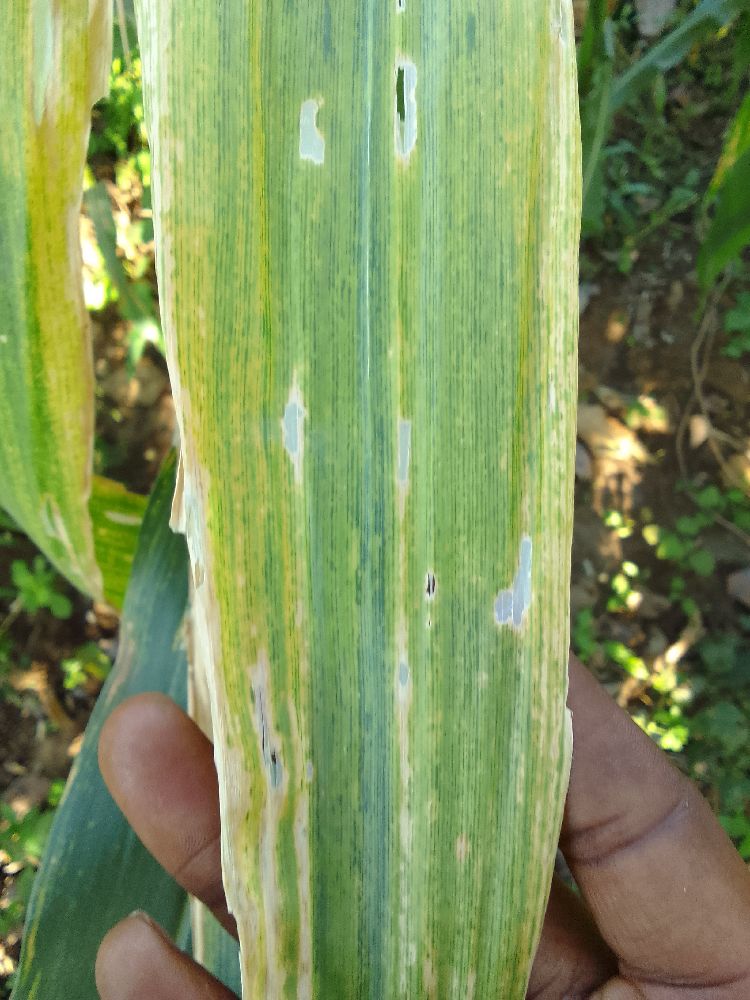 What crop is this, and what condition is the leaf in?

maize, maize lethal necrosis
